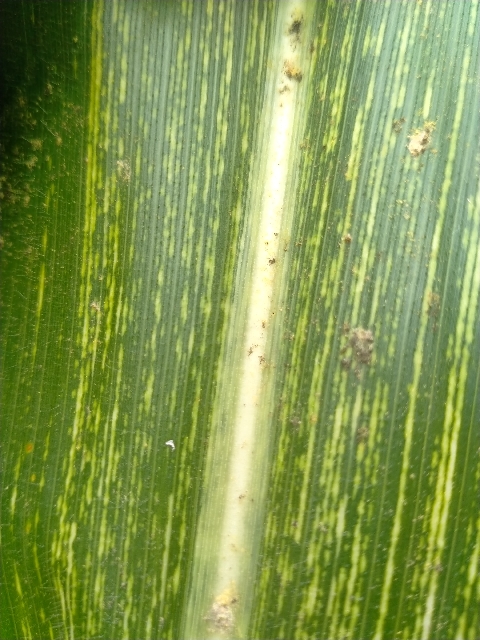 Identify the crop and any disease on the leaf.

maize, maize streak virus
